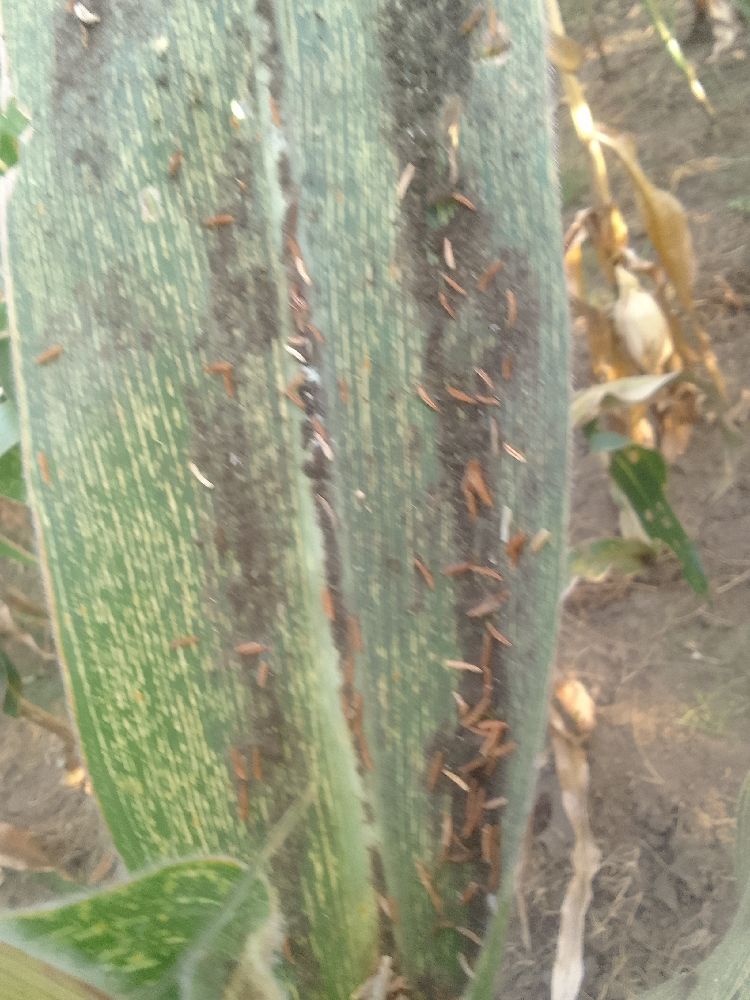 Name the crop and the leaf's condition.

maize, maize streak virus
